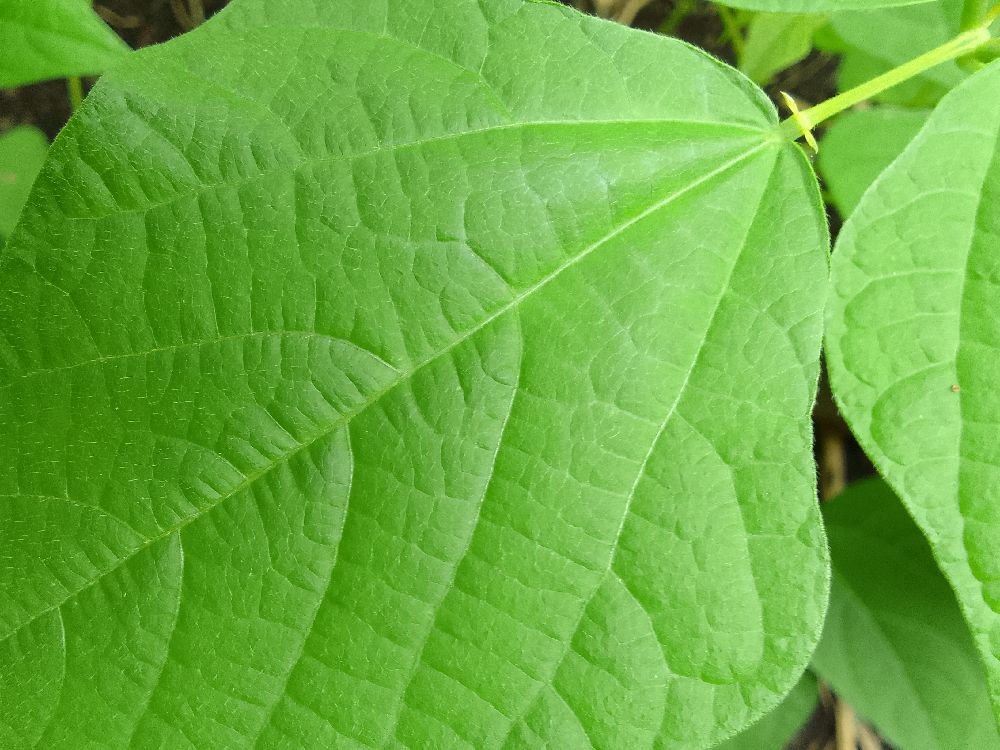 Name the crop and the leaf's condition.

common bean, healthy
